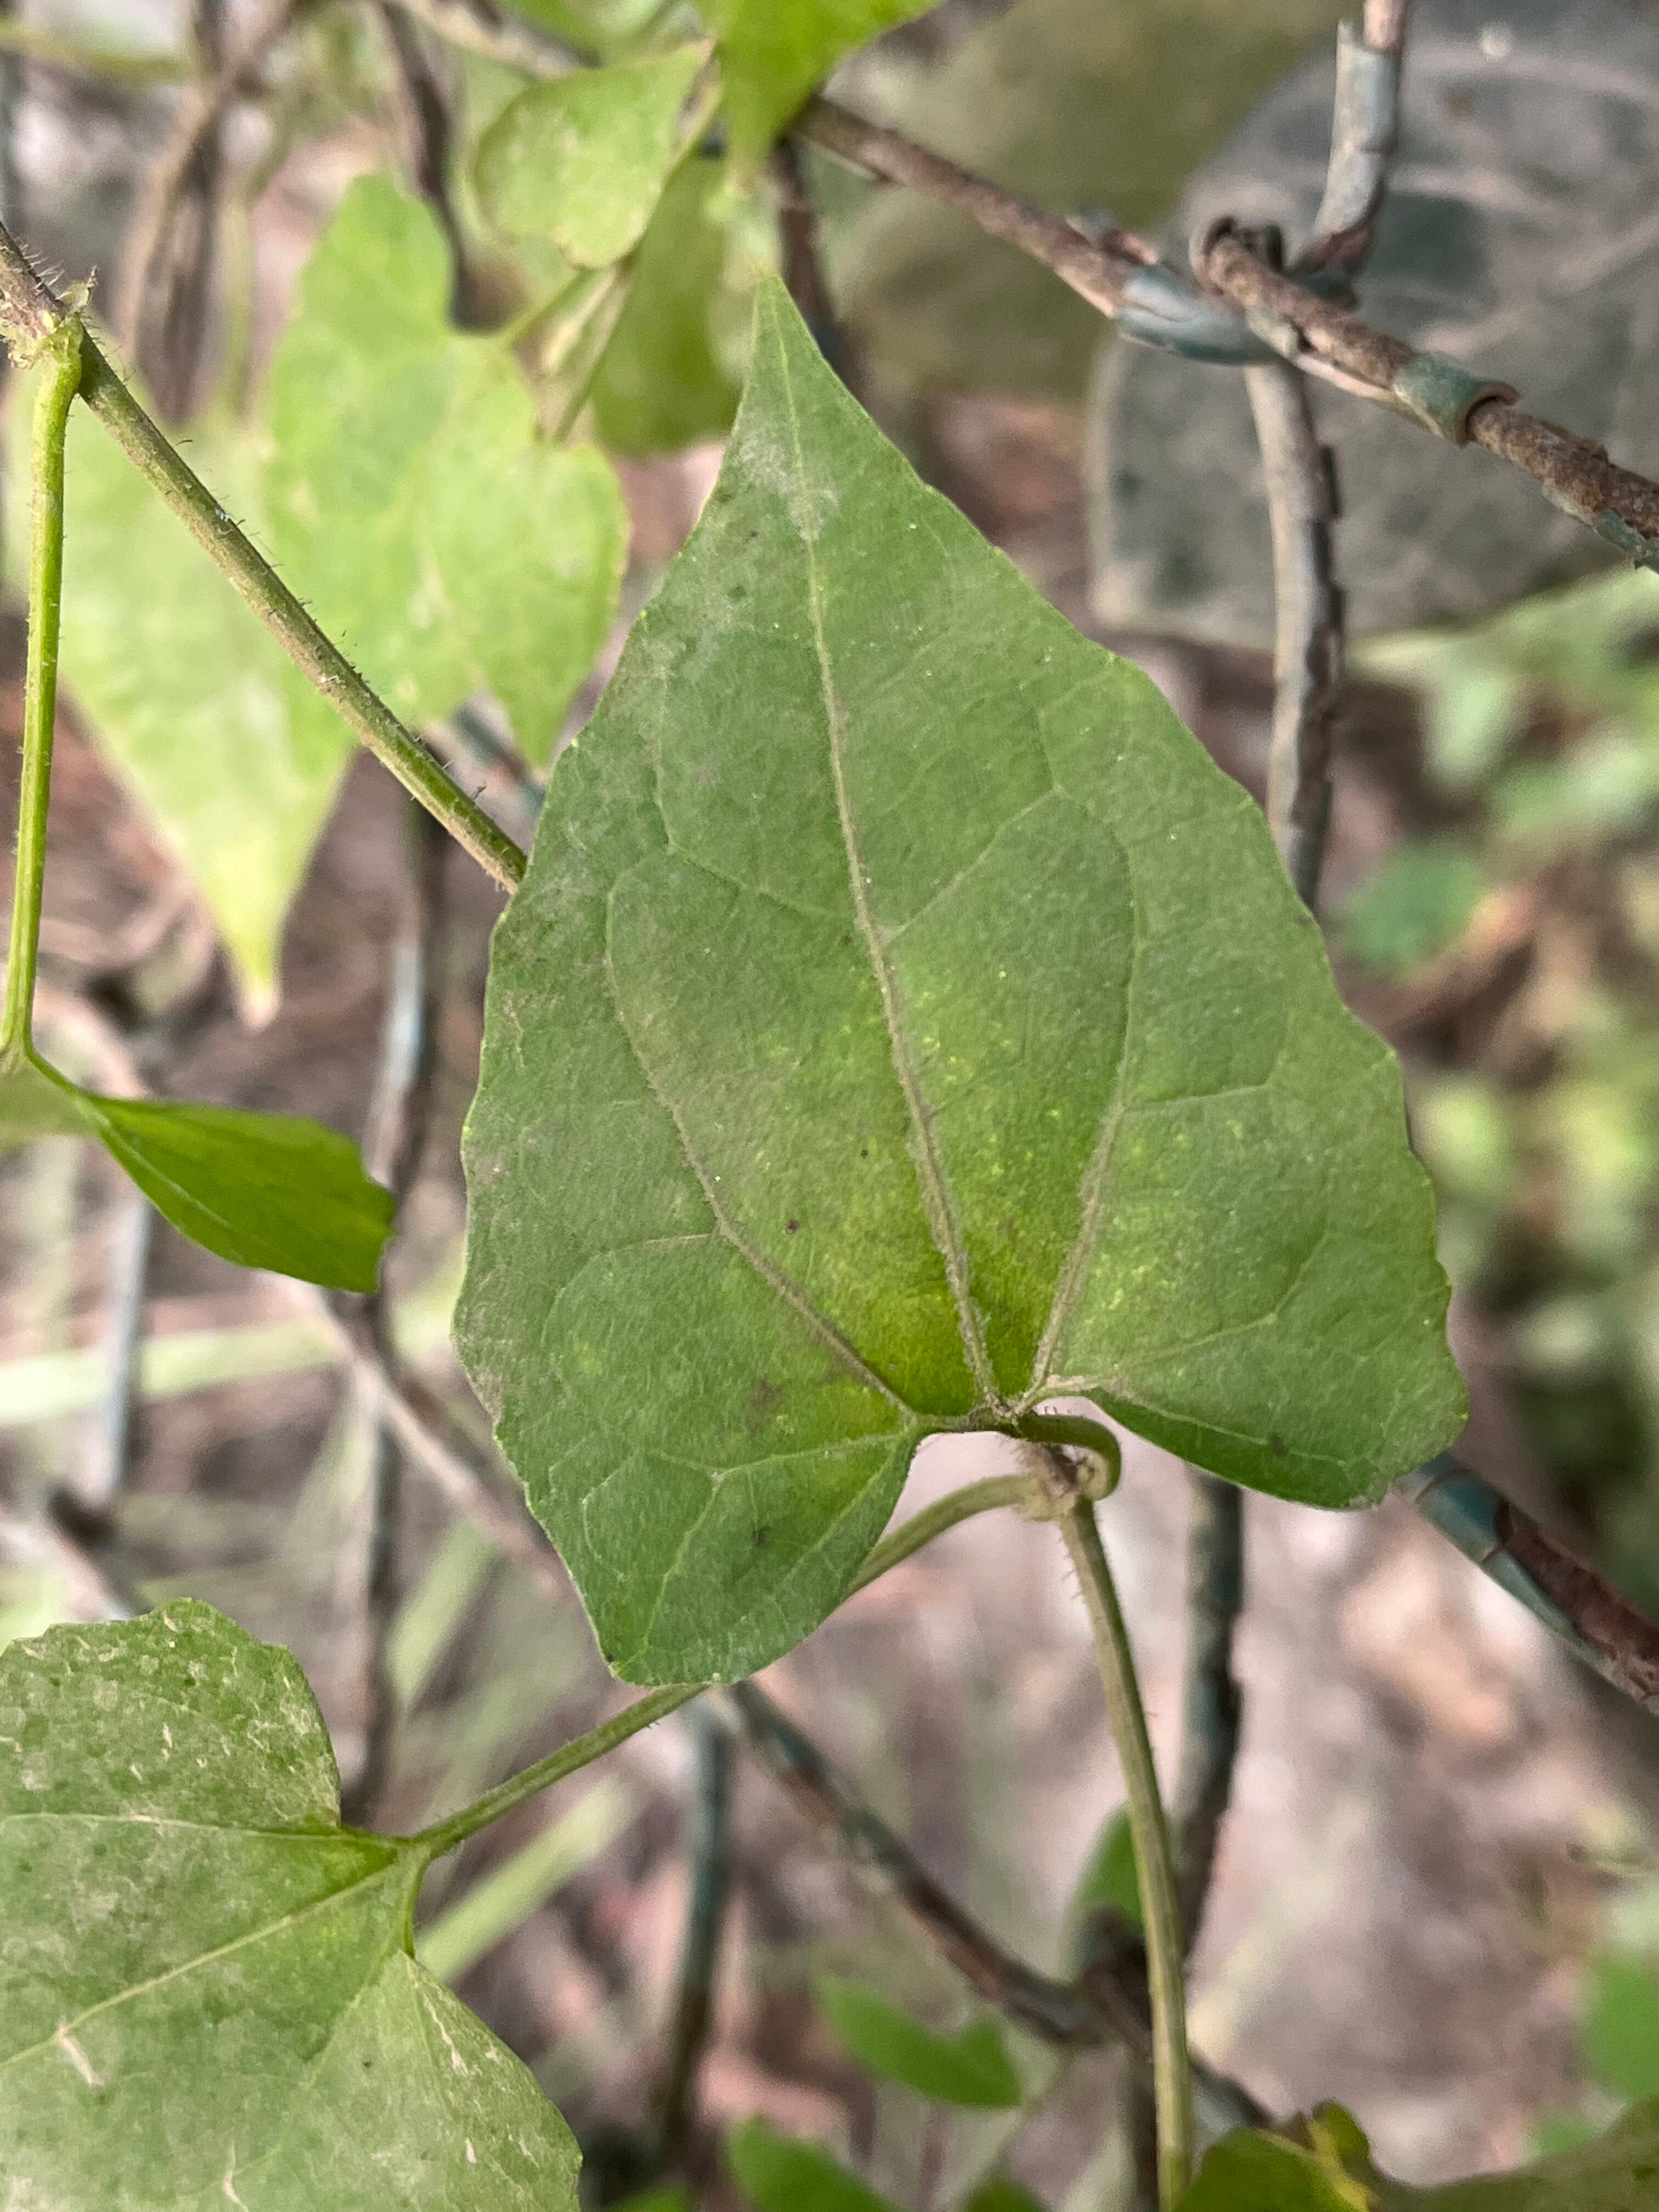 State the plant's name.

bitter vine
